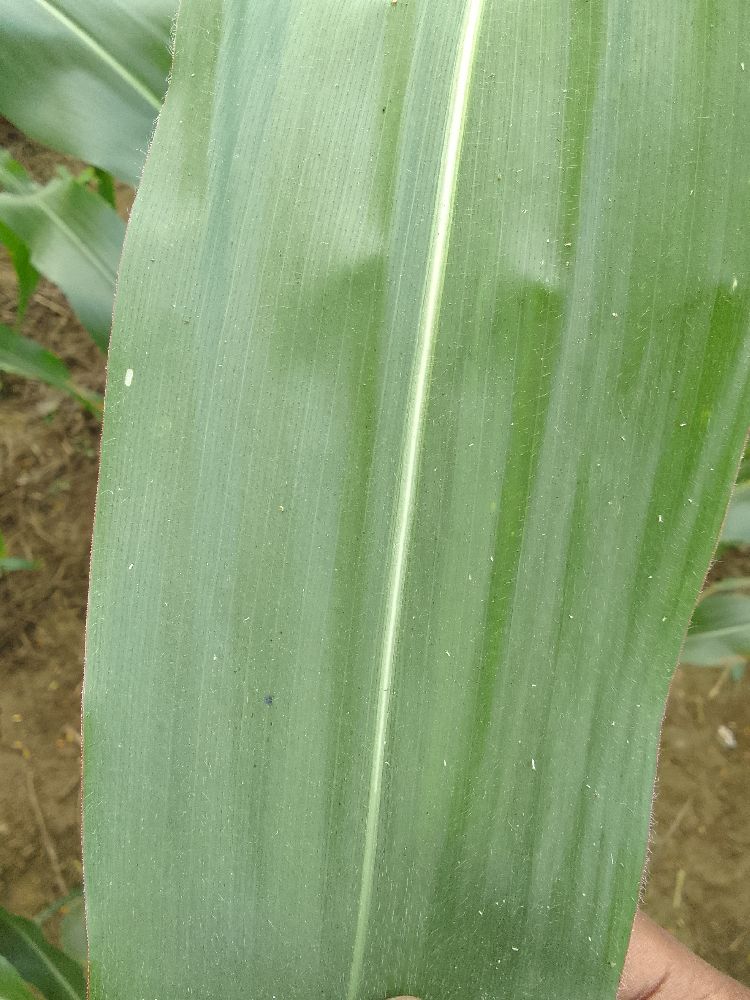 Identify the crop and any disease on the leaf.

maize, healthy
